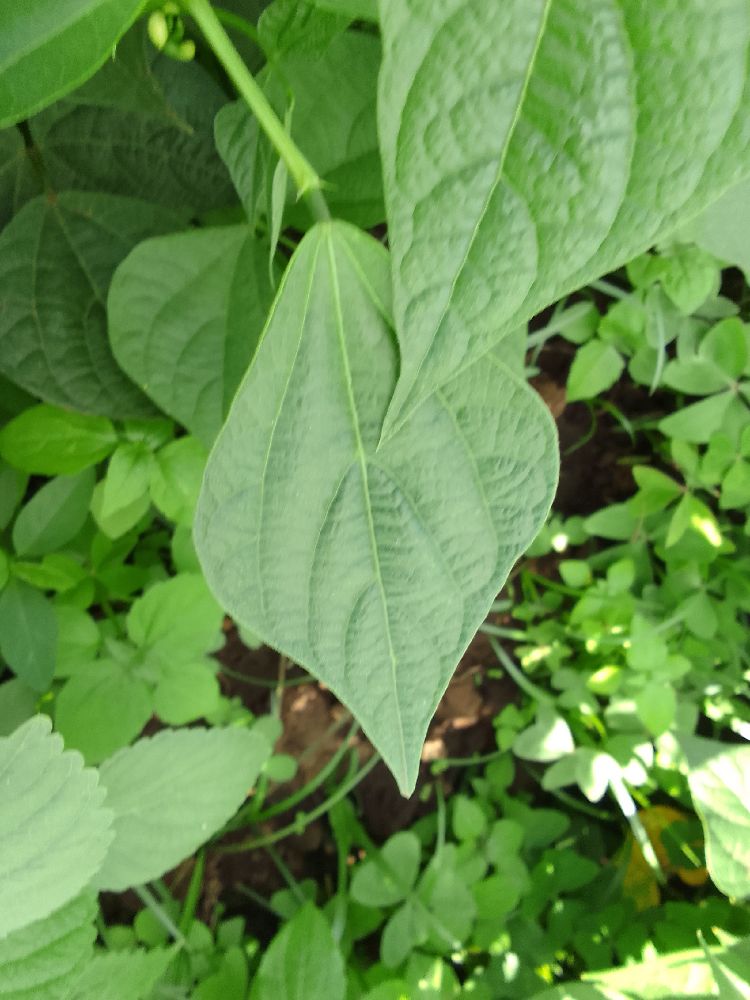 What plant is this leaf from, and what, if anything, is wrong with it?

common bean, healthy
